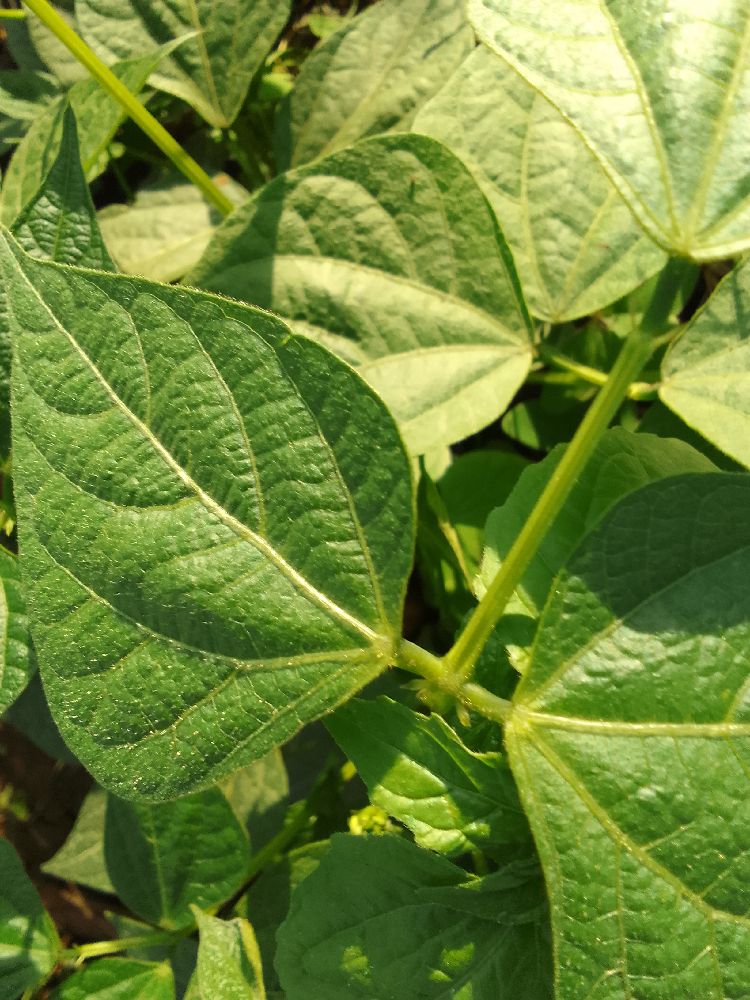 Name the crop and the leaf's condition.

common bean, healthy
